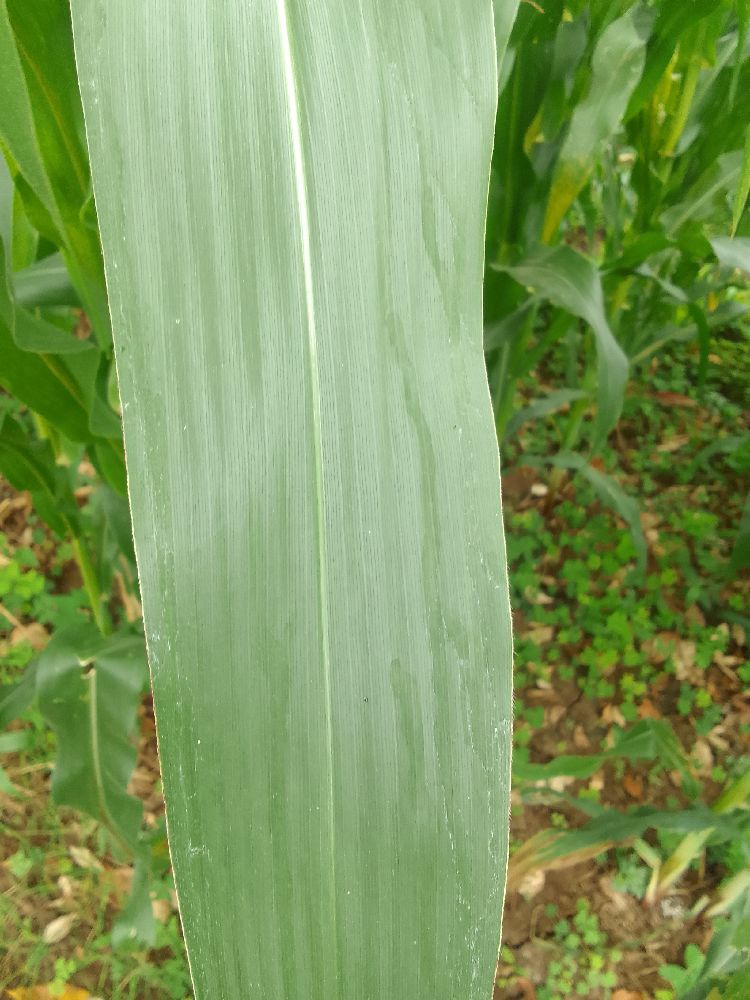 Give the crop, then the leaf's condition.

maize, healthy
